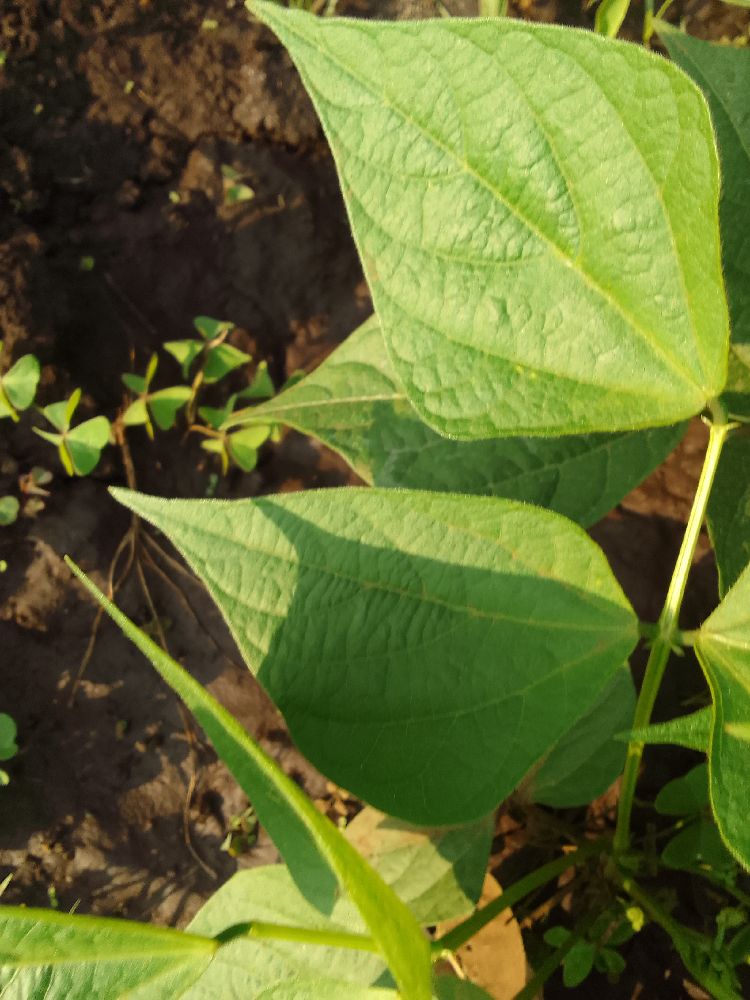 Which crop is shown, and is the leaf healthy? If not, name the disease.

common bean, healthy
